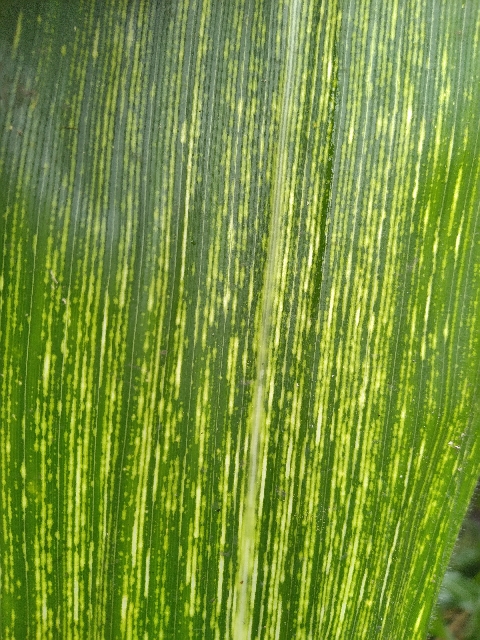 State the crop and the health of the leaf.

maize, maize streak virus
